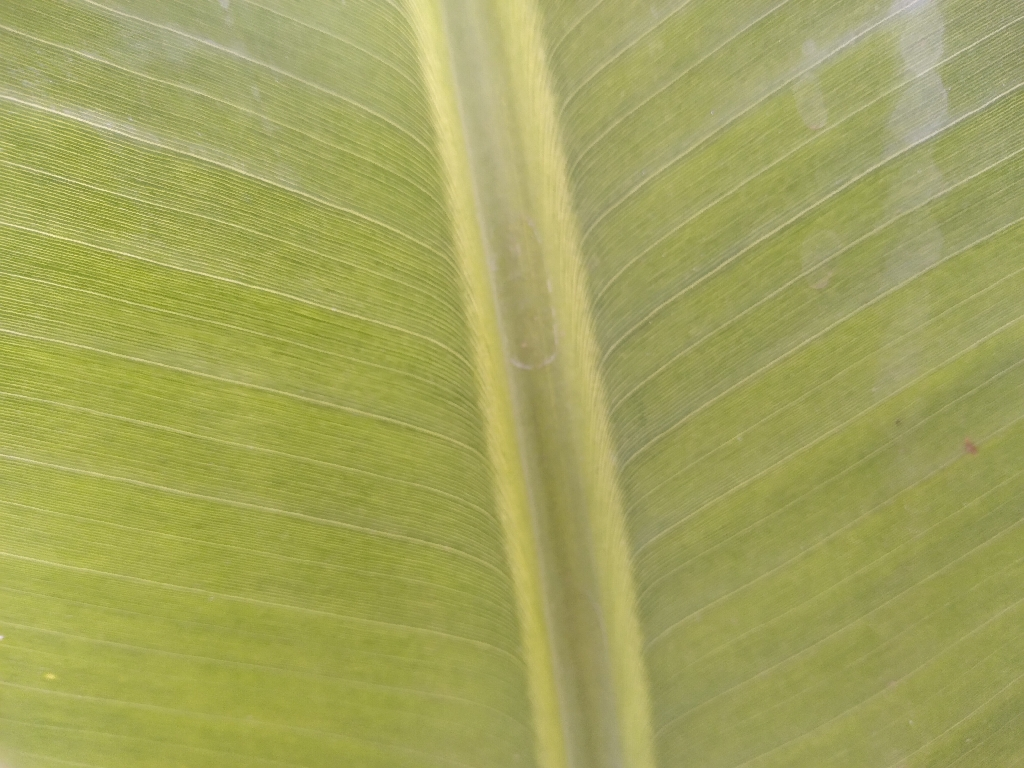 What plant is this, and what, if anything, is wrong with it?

banana, healthy
